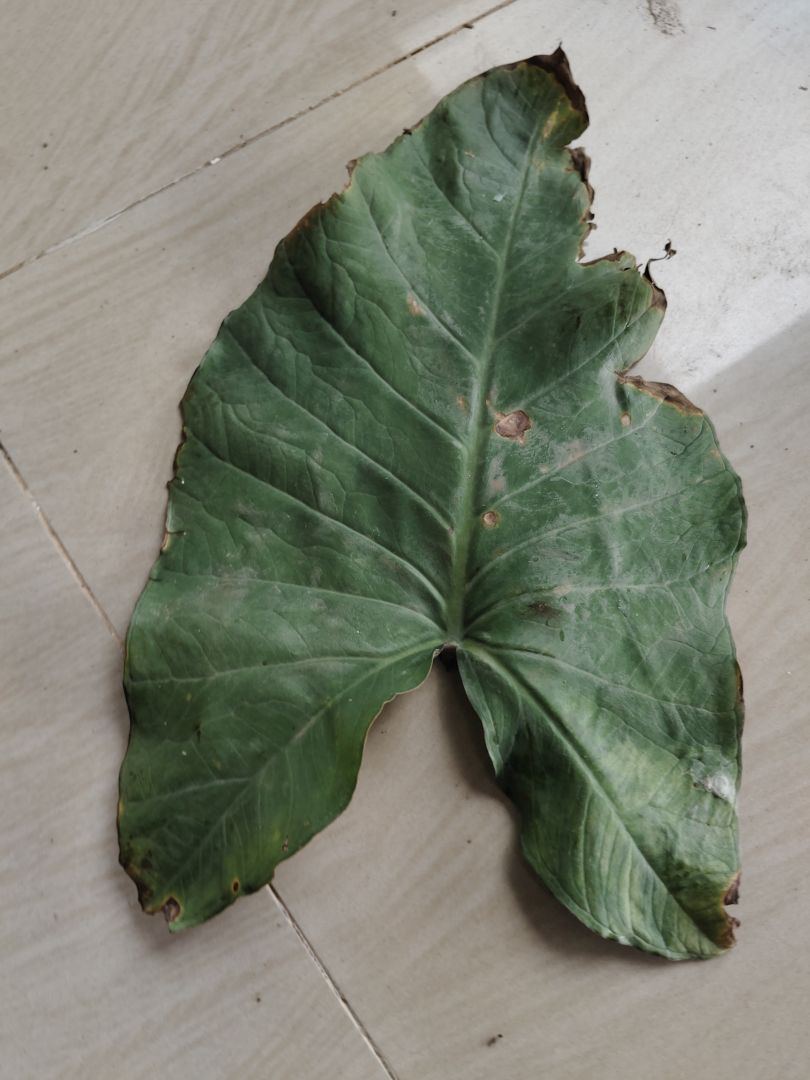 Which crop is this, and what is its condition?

taro, leaf blight
